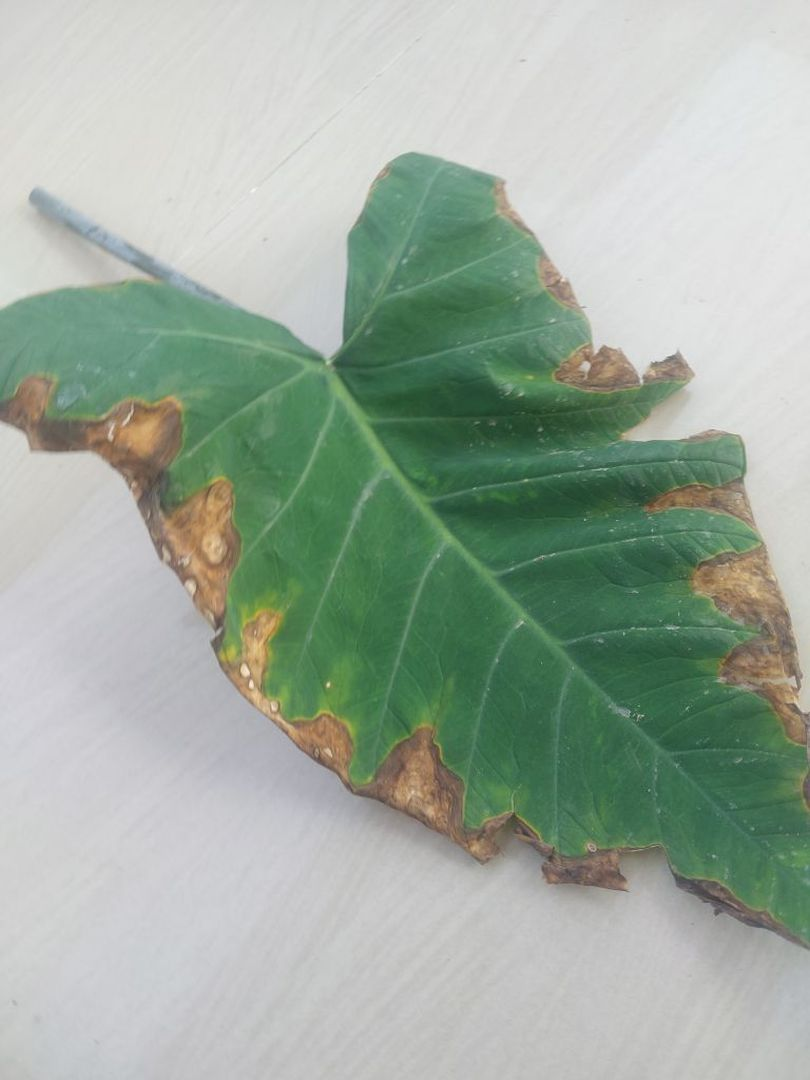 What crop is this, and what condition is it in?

taro, leaf blight
